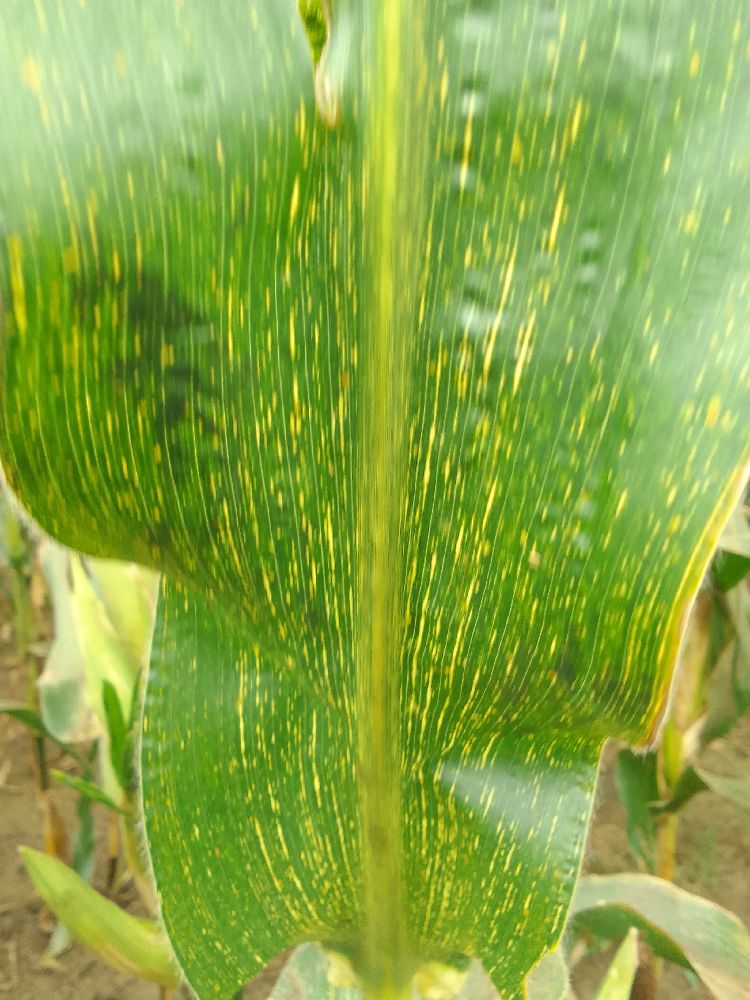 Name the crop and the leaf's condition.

maize, maize streak virus
